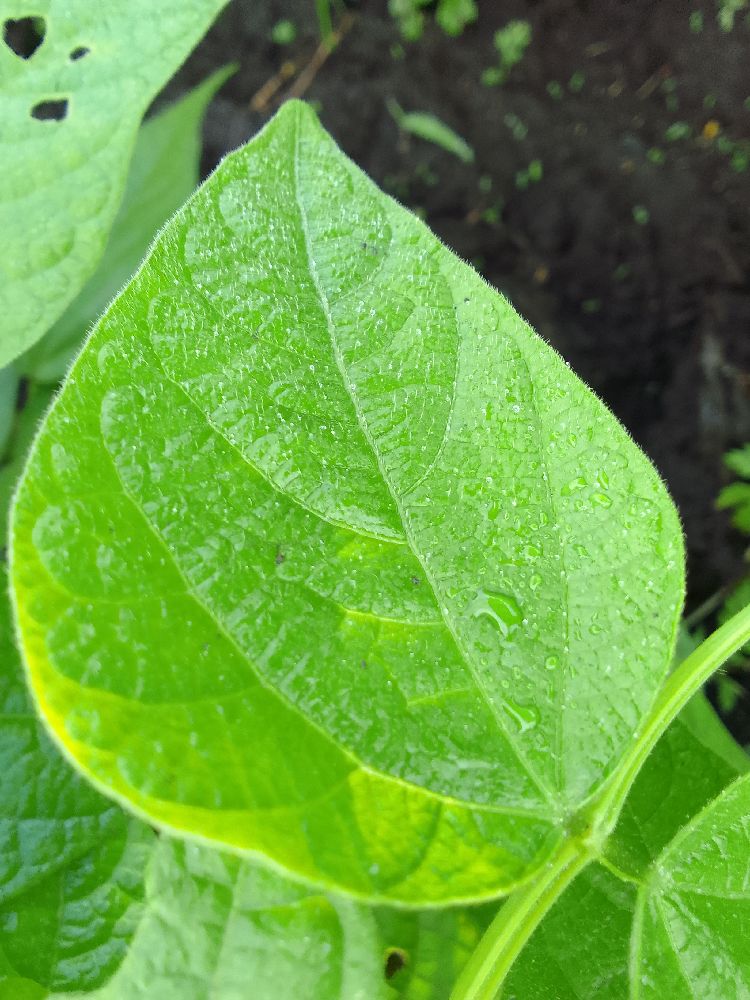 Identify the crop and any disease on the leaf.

common bean, healthy
